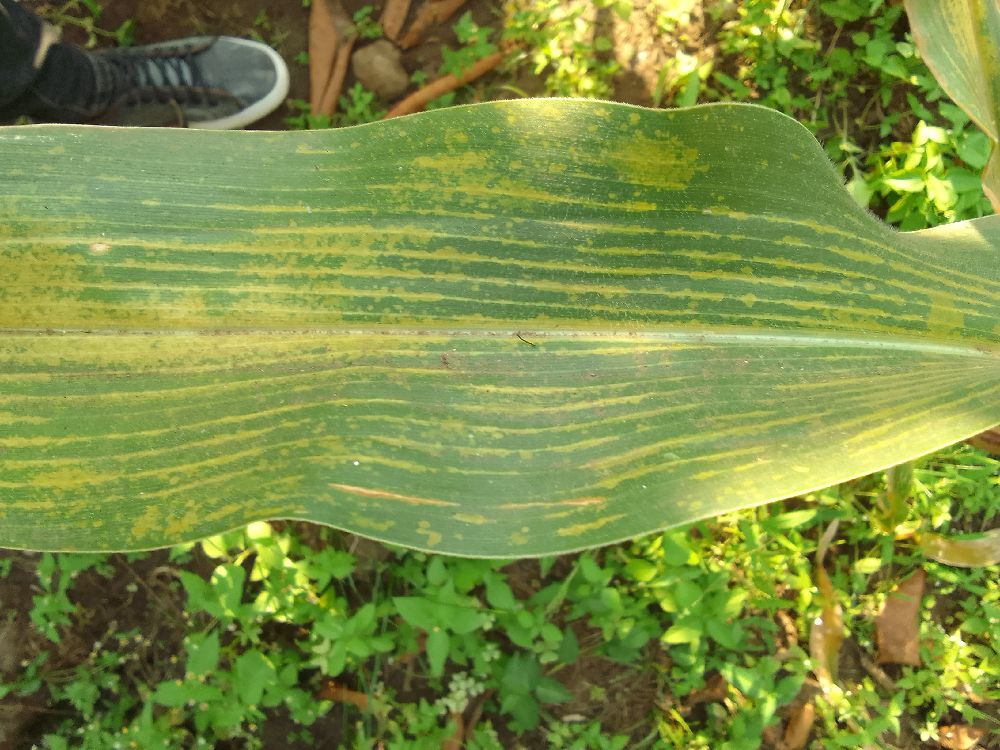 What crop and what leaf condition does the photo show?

maize, maize lethal necrosis
